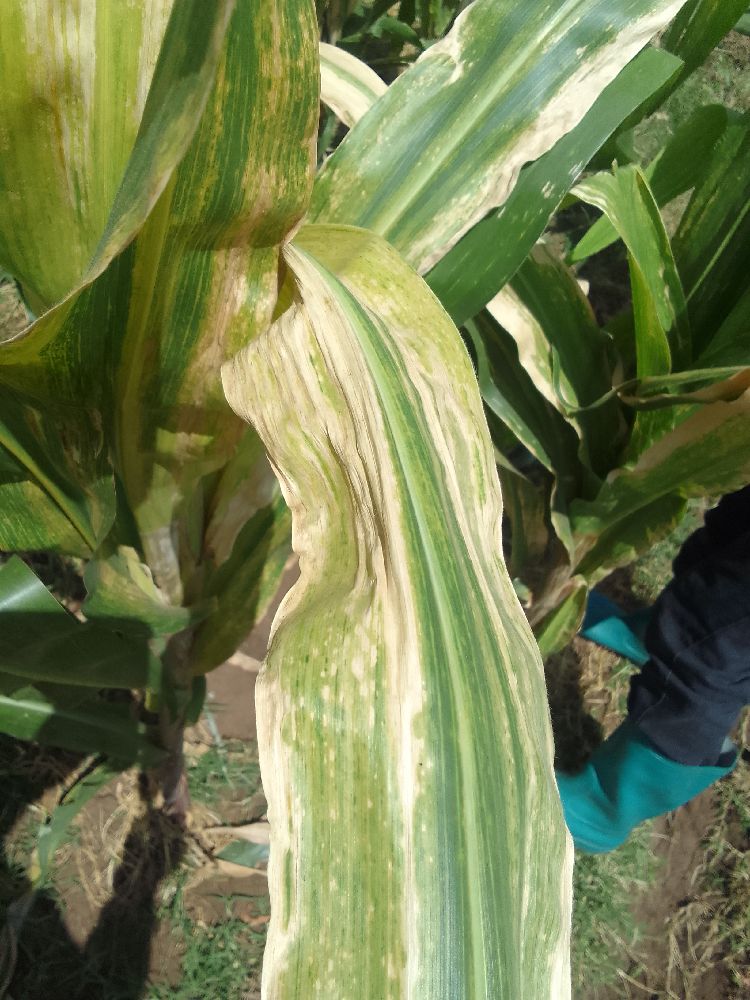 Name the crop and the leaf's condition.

maize, maize lethal necrosis
